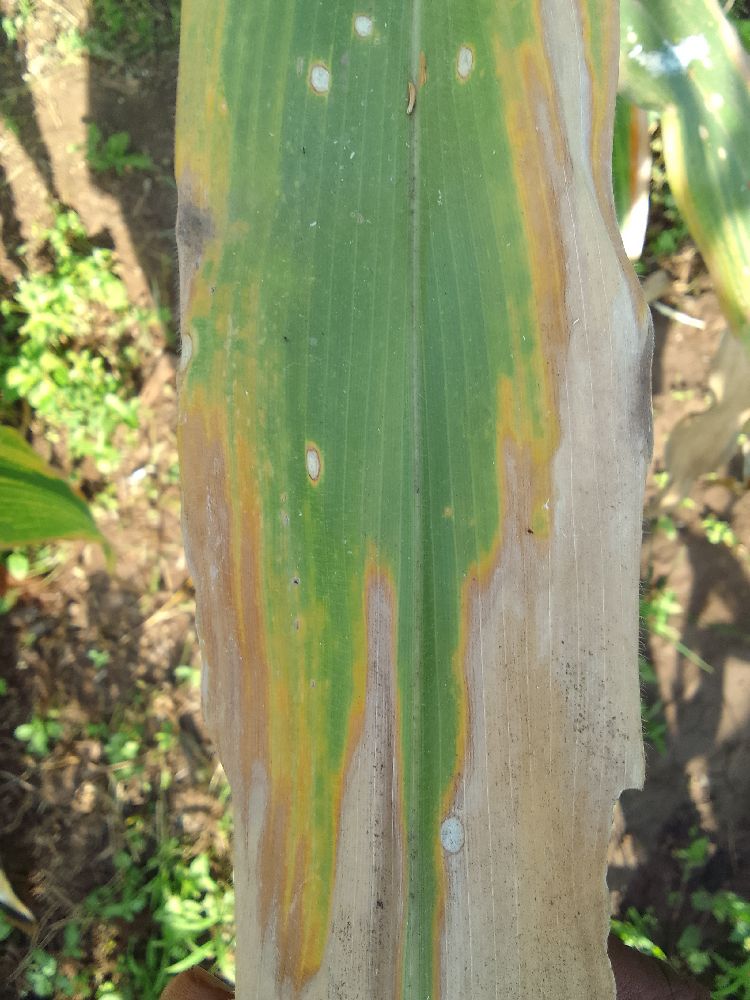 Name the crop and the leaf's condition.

maize, maize lethal necrosis
